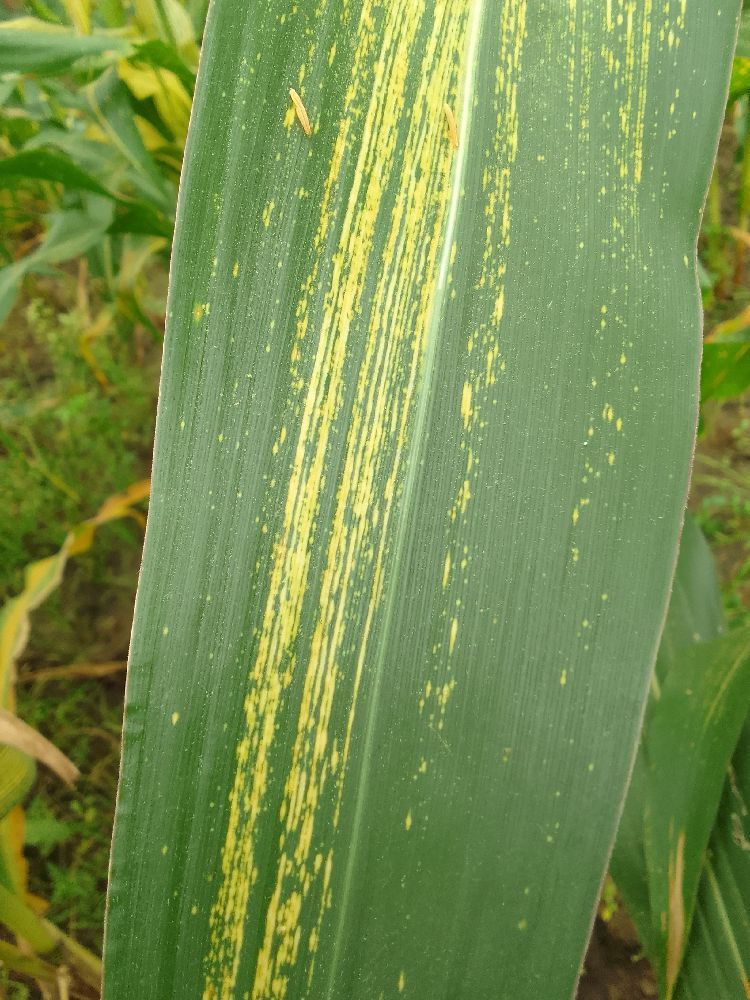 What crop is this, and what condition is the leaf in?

maize, maize streak virus
